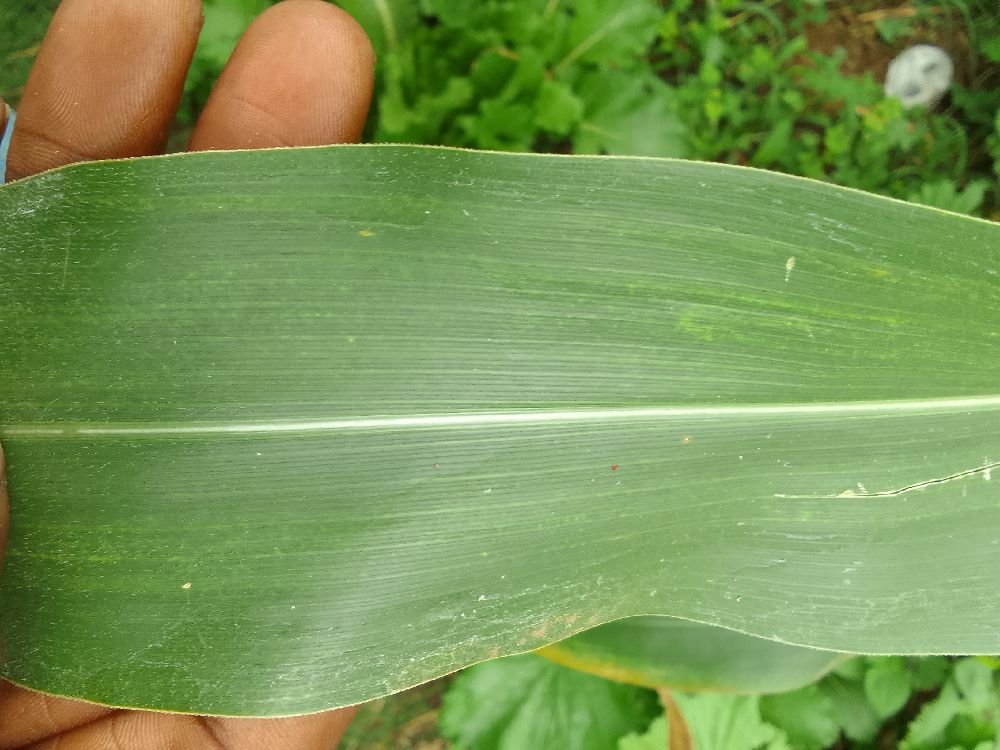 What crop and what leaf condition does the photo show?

maize, healthy
